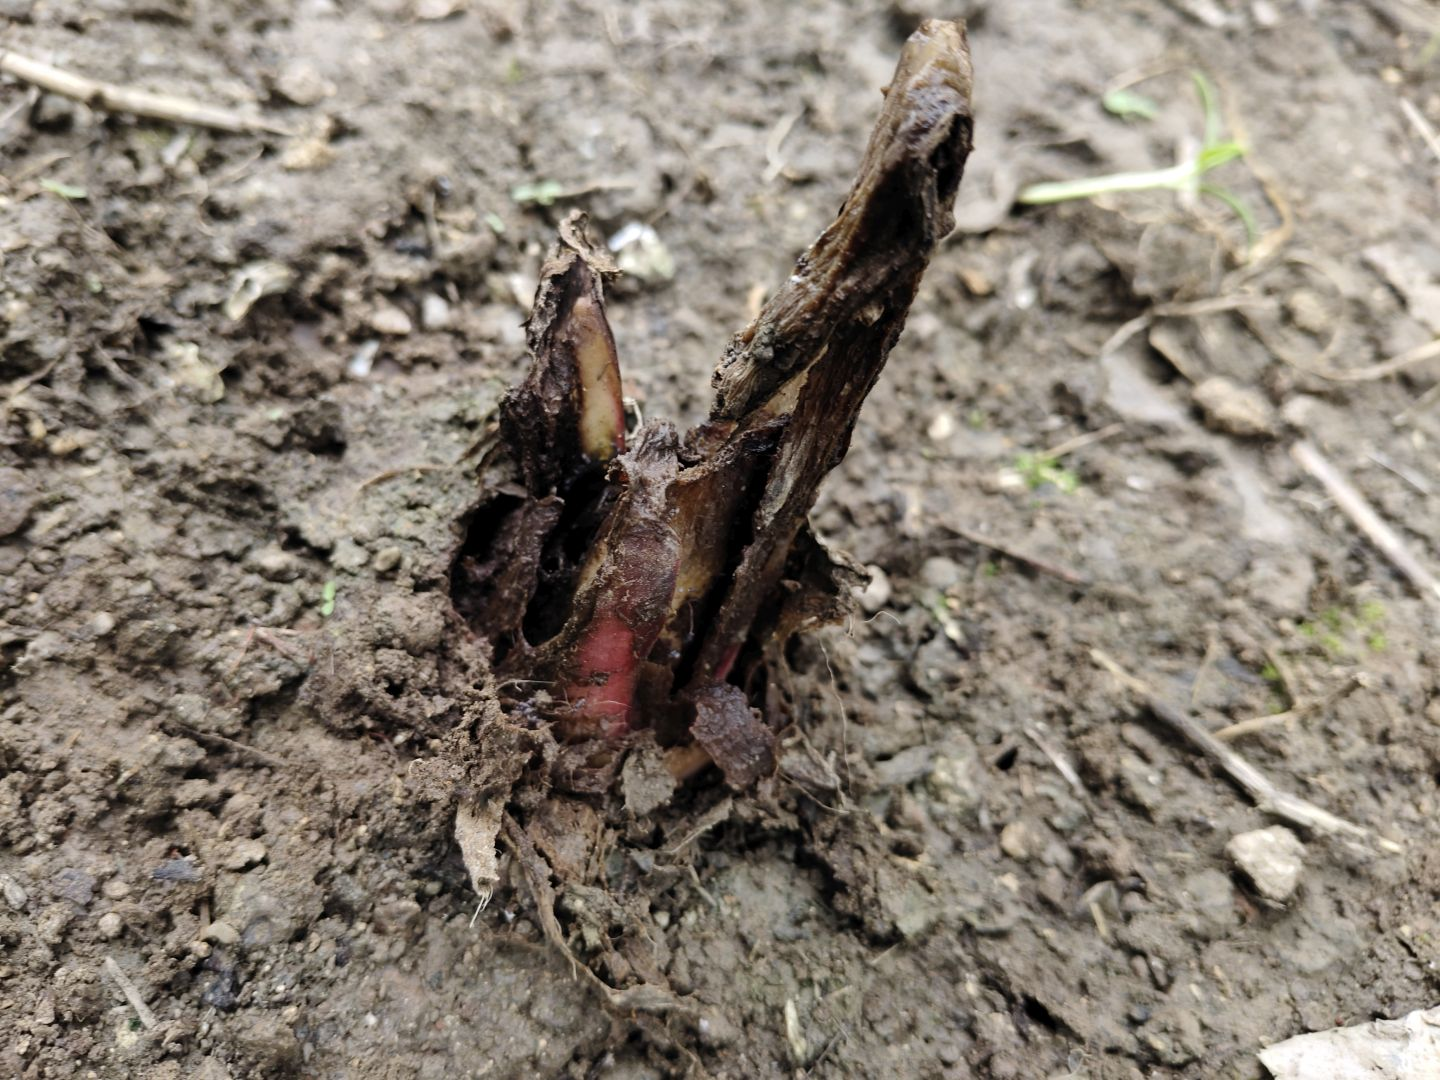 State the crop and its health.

taro, root rot
